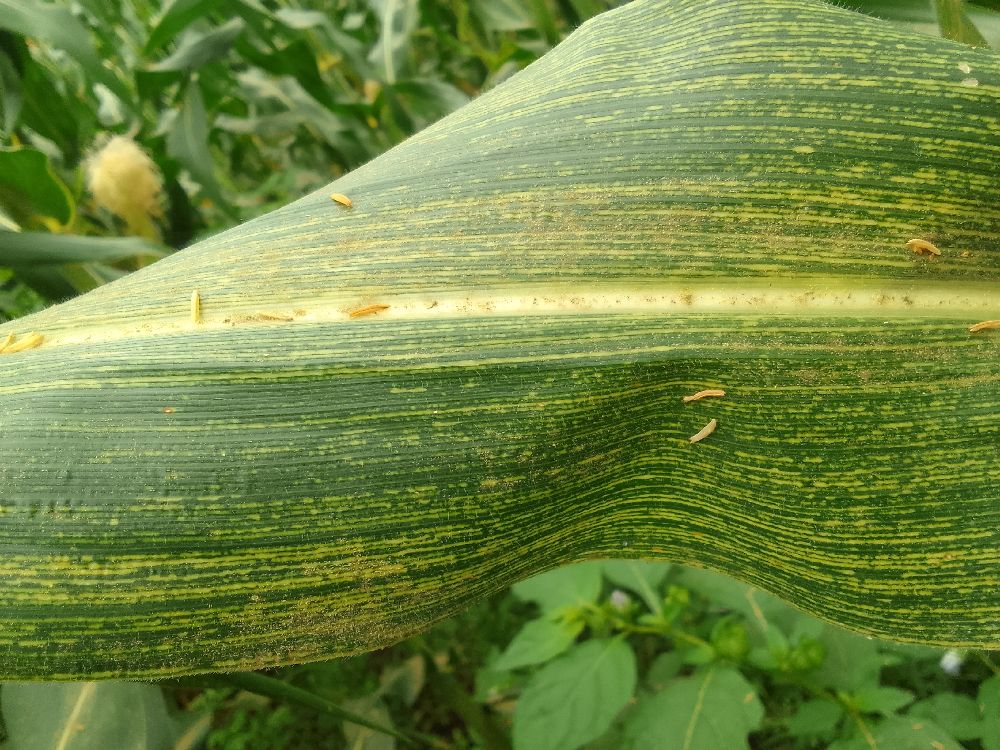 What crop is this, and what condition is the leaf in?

maize, maize streak virus
